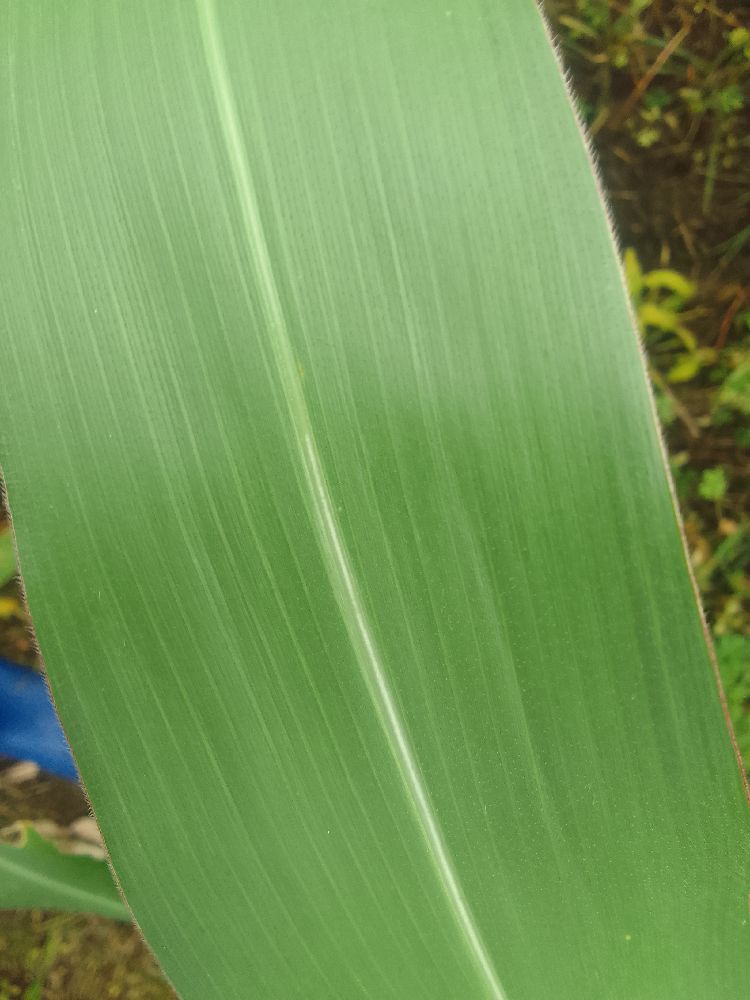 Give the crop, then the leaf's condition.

maize, healthy
